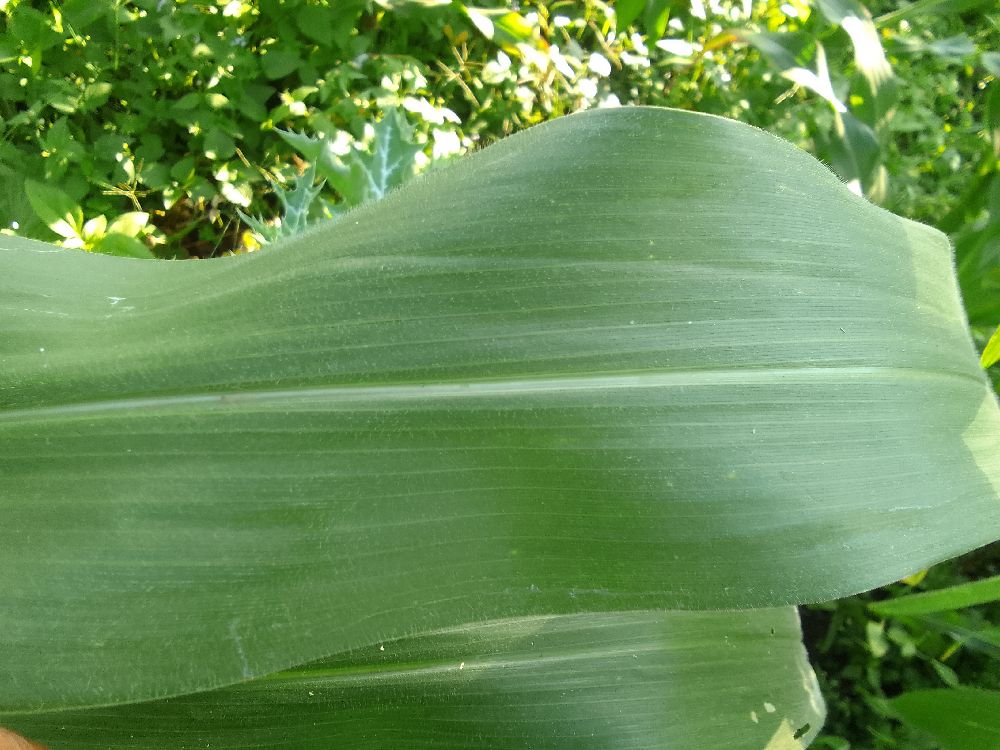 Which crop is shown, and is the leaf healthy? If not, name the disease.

maize, healthy
